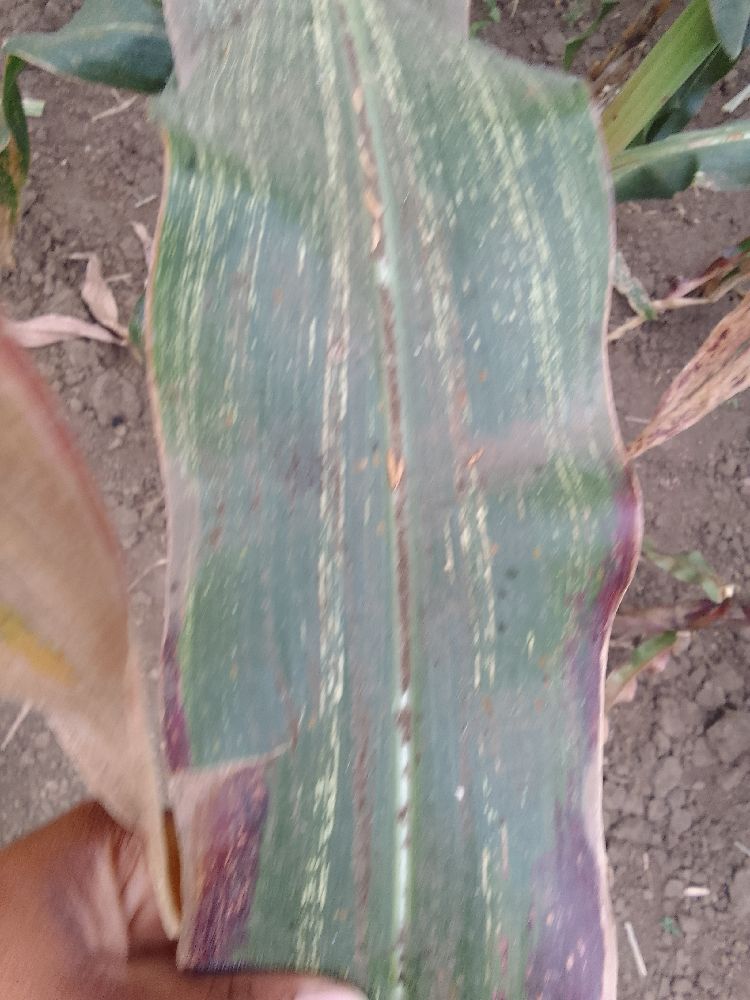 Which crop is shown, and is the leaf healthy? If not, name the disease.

maize, maize streak virus
